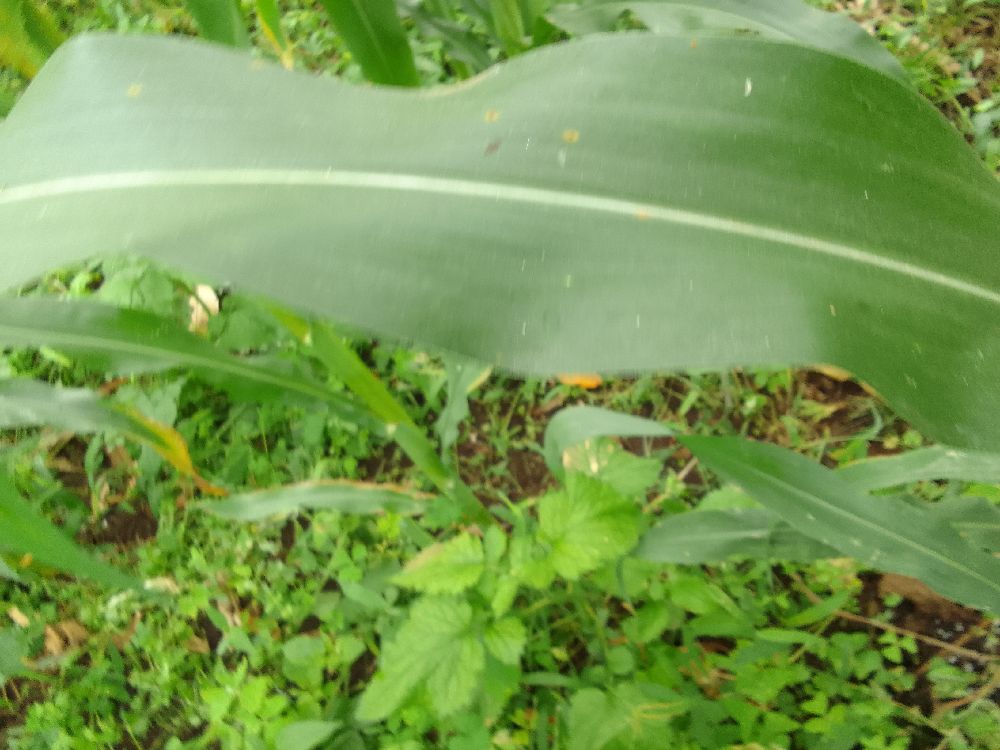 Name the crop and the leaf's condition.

maize, healthy
